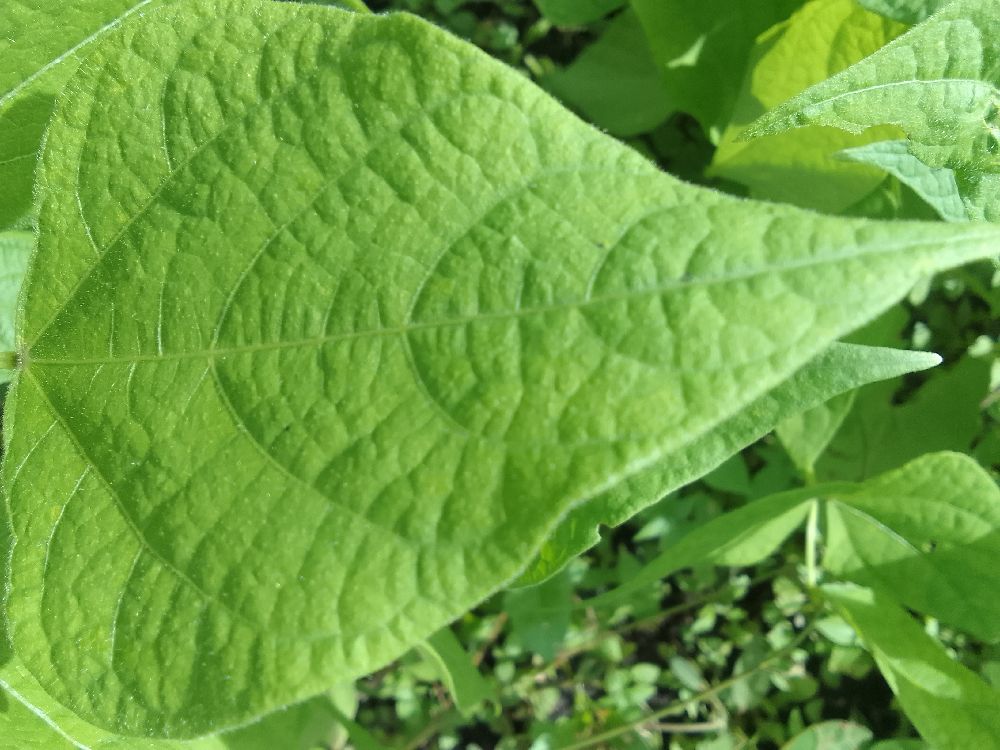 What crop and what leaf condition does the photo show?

common bean, healthy
